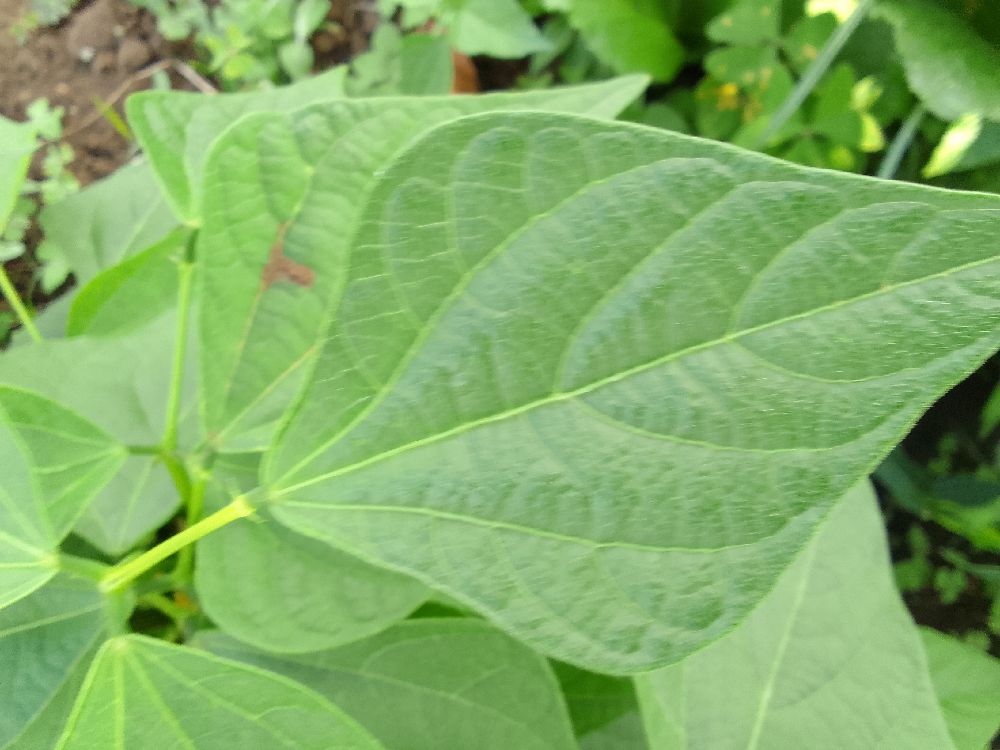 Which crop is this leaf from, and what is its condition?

common bean, healthy
